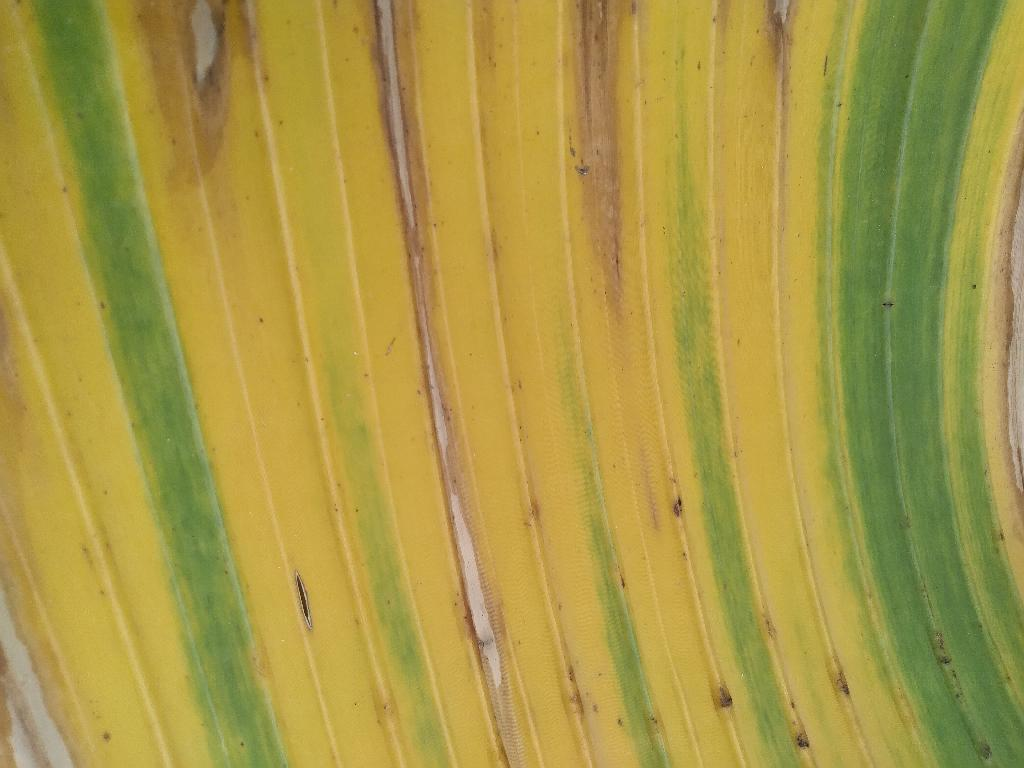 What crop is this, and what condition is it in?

banana, fusarium wilt race 1
